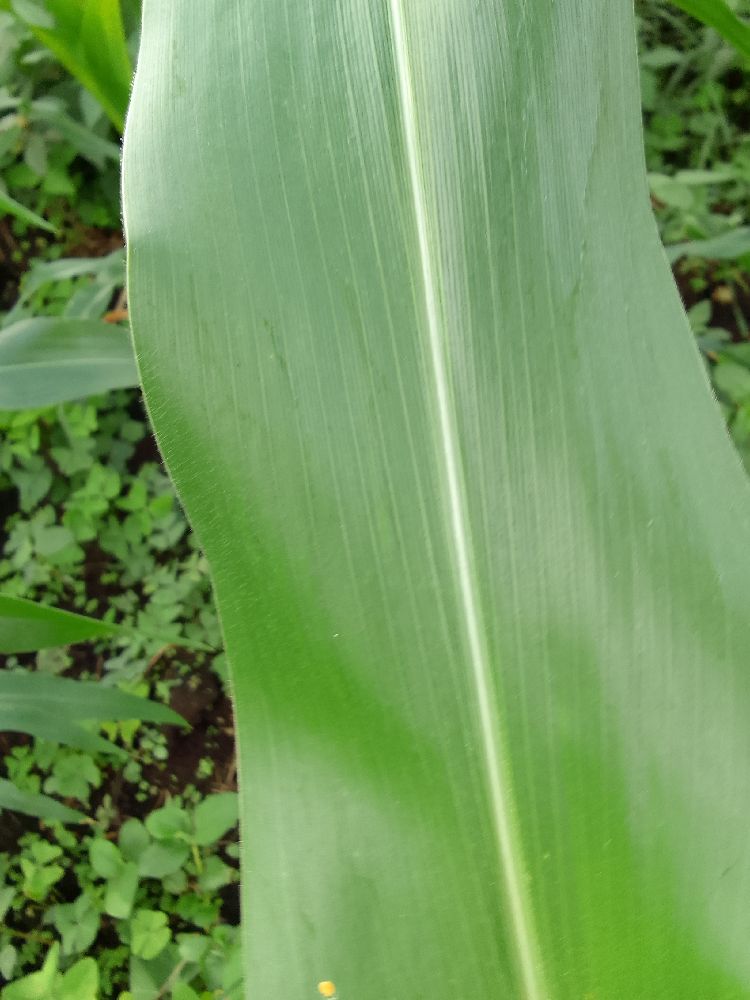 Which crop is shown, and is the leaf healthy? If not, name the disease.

maize, healthy
